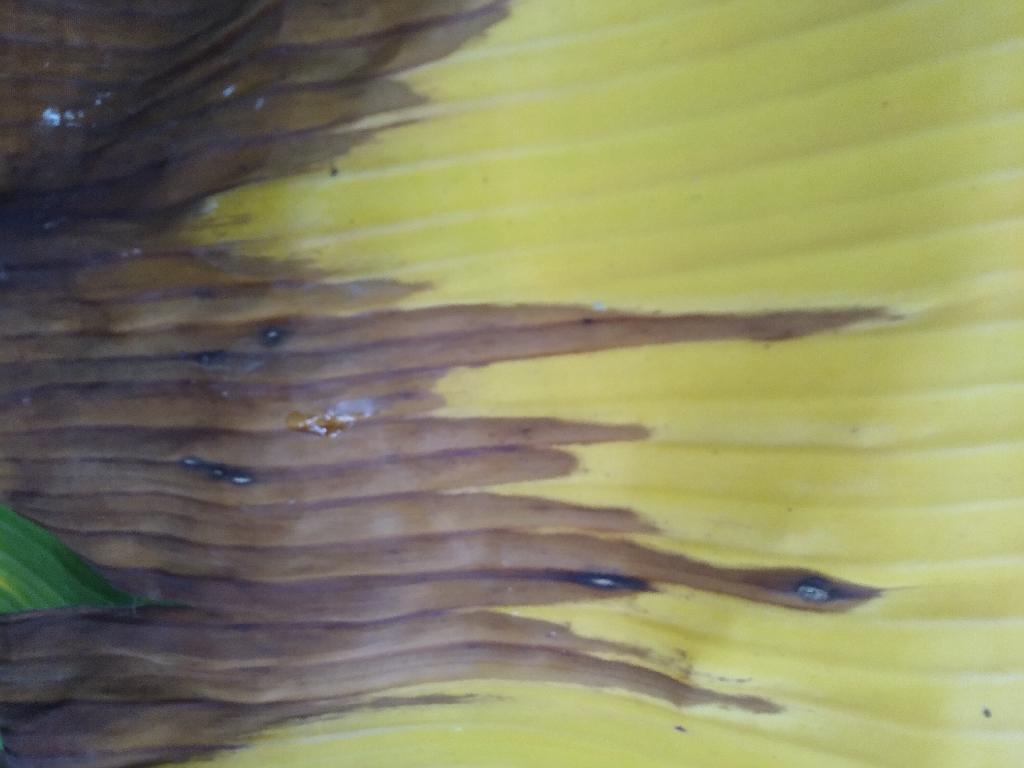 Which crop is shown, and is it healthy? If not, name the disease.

banana, fusarium wilt race 1
